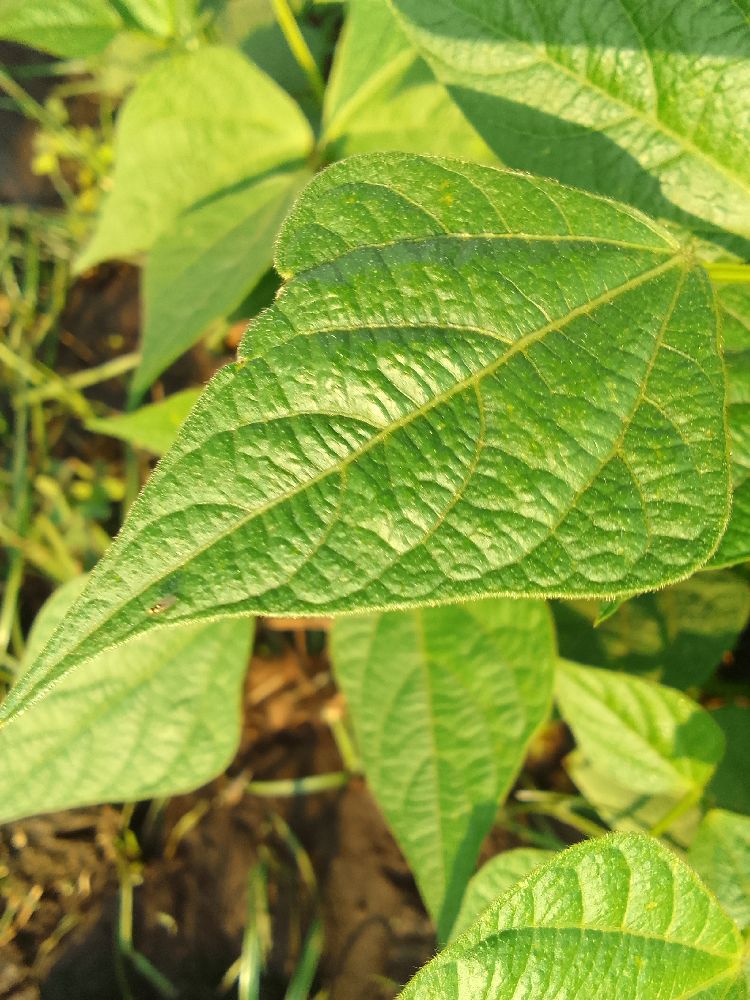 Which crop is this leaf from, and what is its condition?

common bean, healthy
